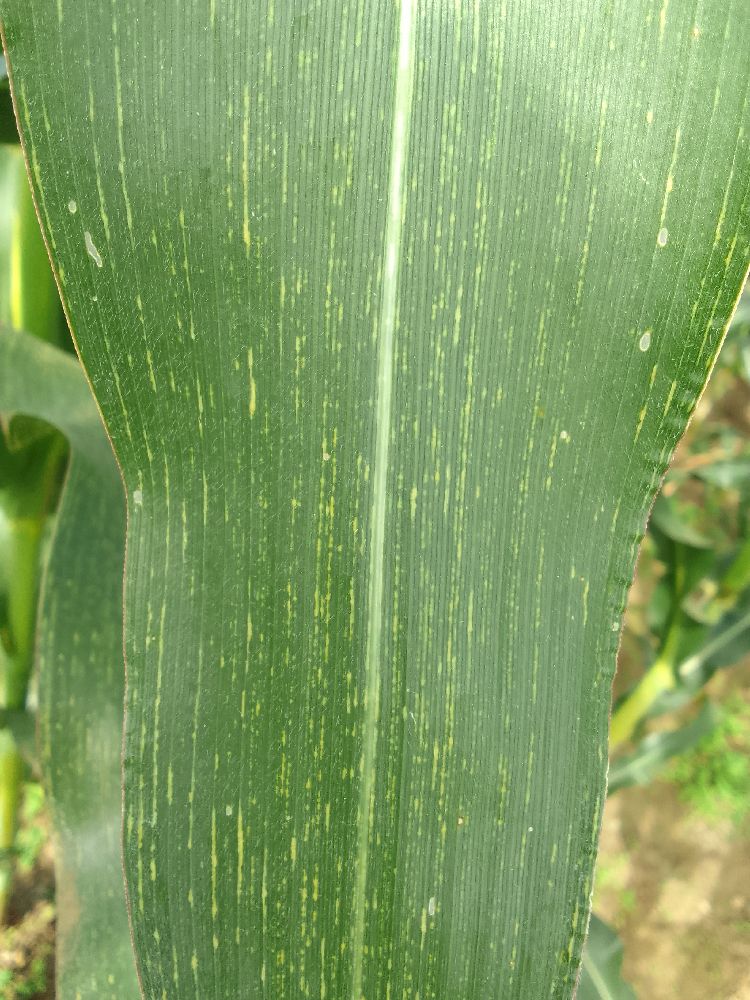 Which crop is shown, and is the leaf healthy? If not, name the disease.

maize, maize streak virus
